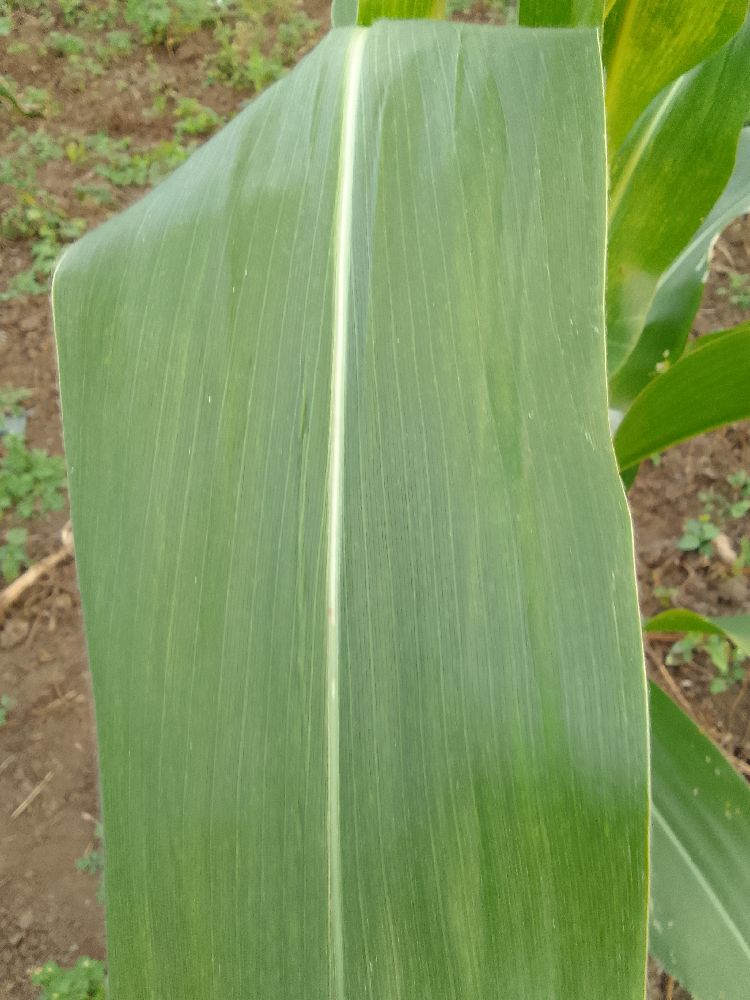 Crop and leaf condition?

maize, healthy
